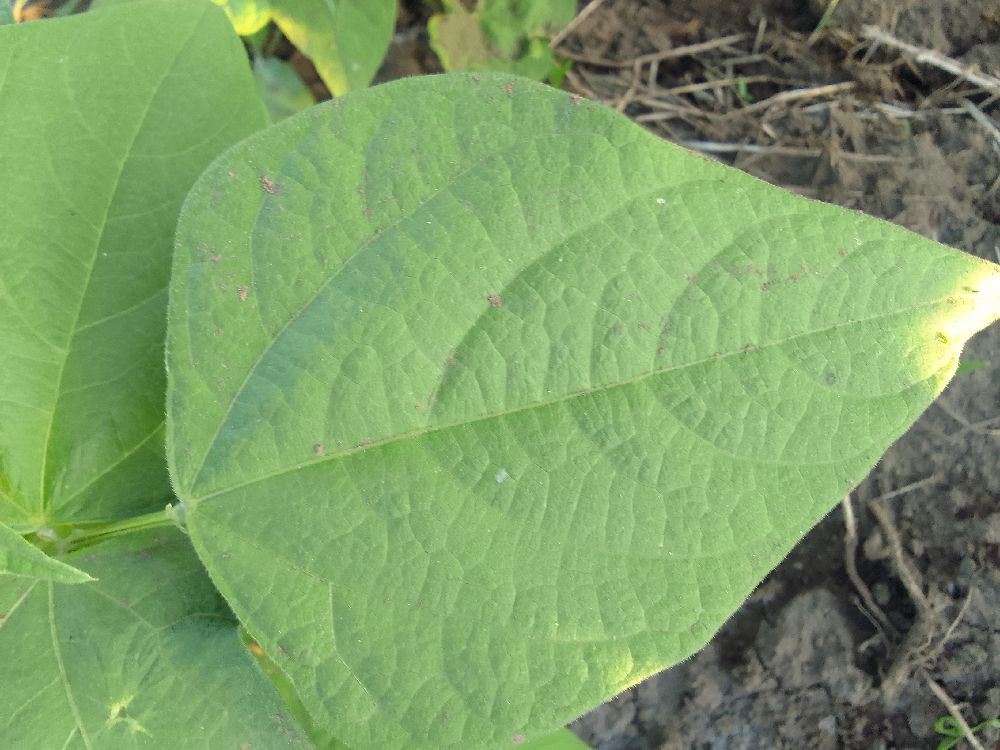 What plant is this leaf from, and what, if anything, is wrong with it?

common bean, healthy
